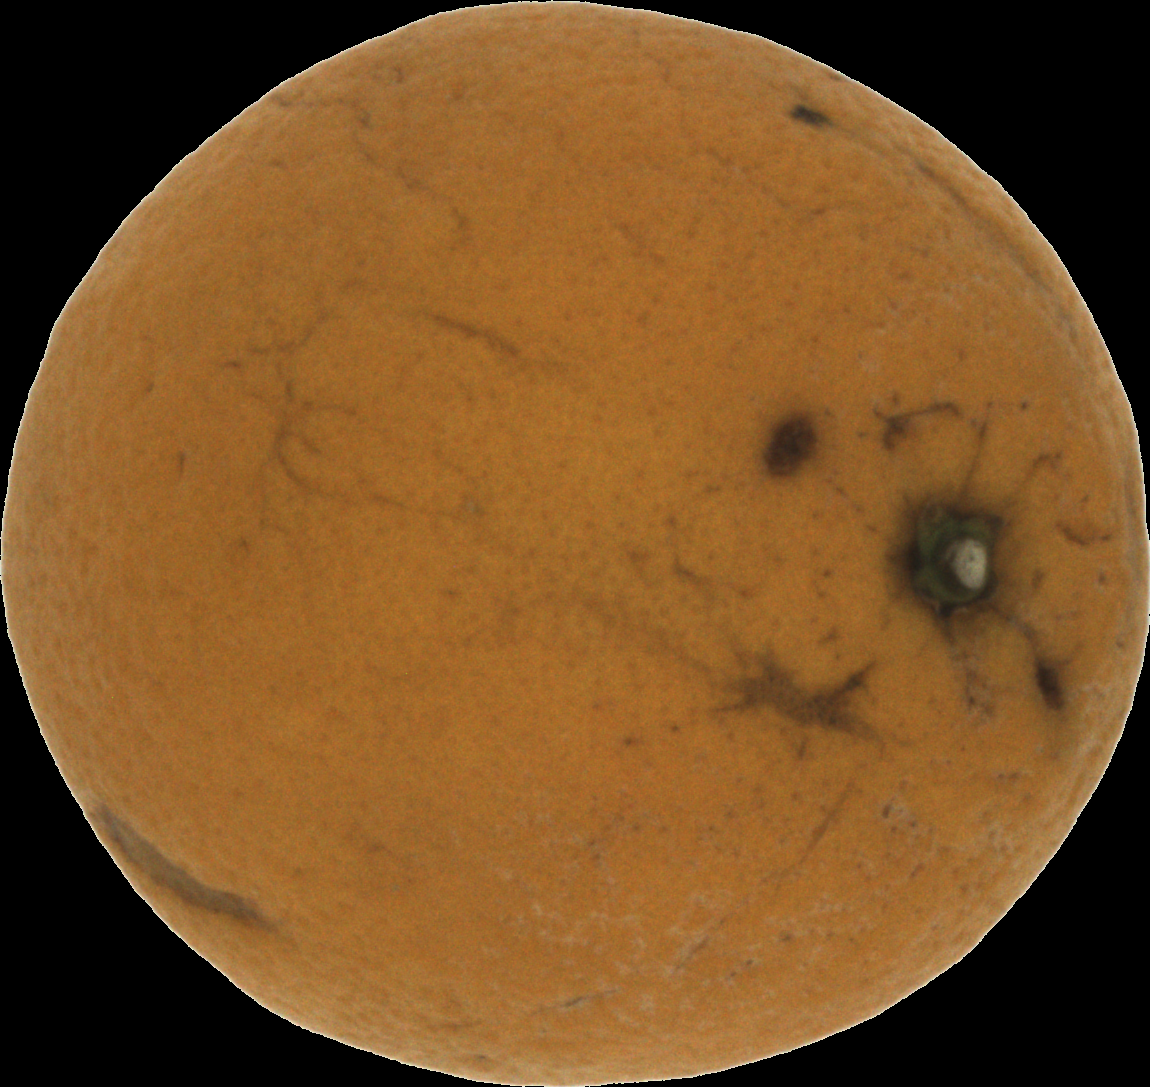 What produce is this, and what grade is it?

orange, bad
